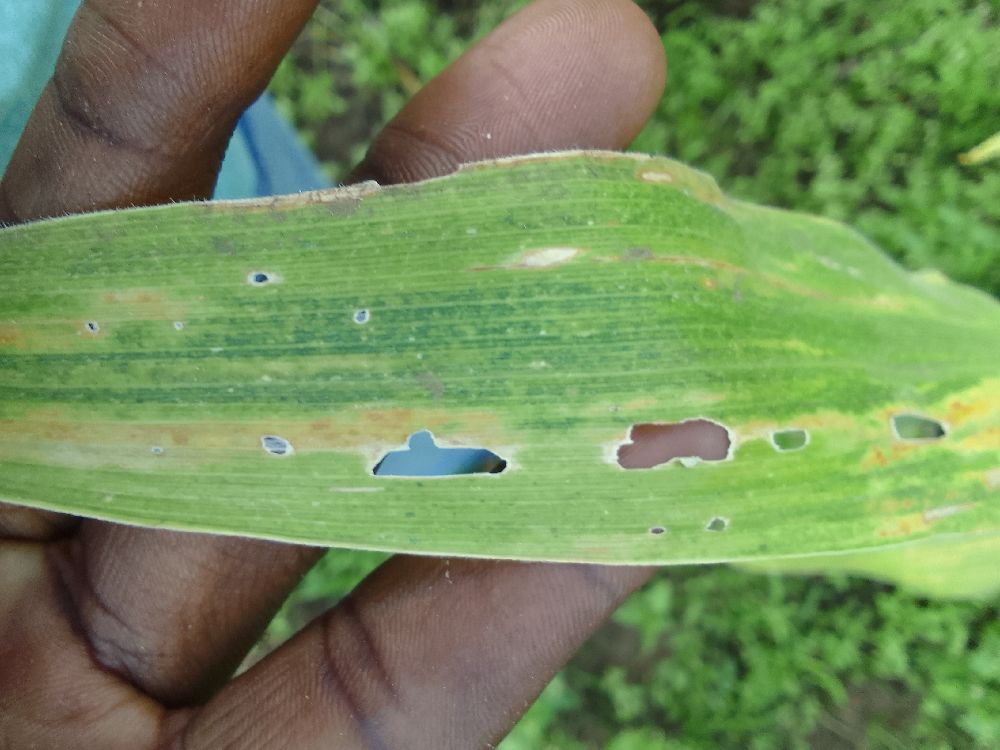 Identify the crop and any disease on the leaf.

maize, maize lethal necrosis
